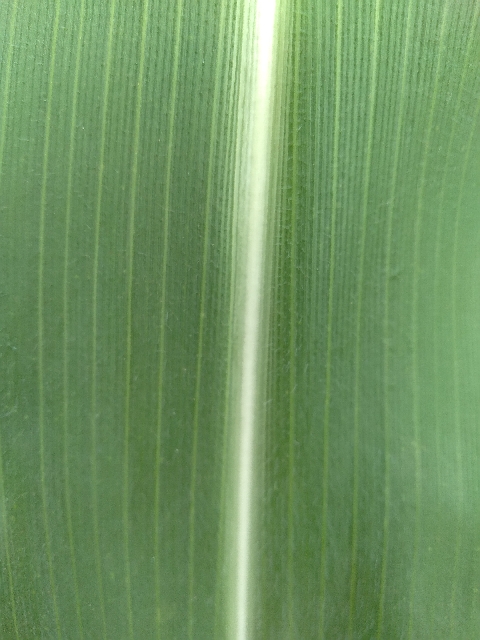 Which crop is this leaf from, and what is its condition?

maize, healthy
